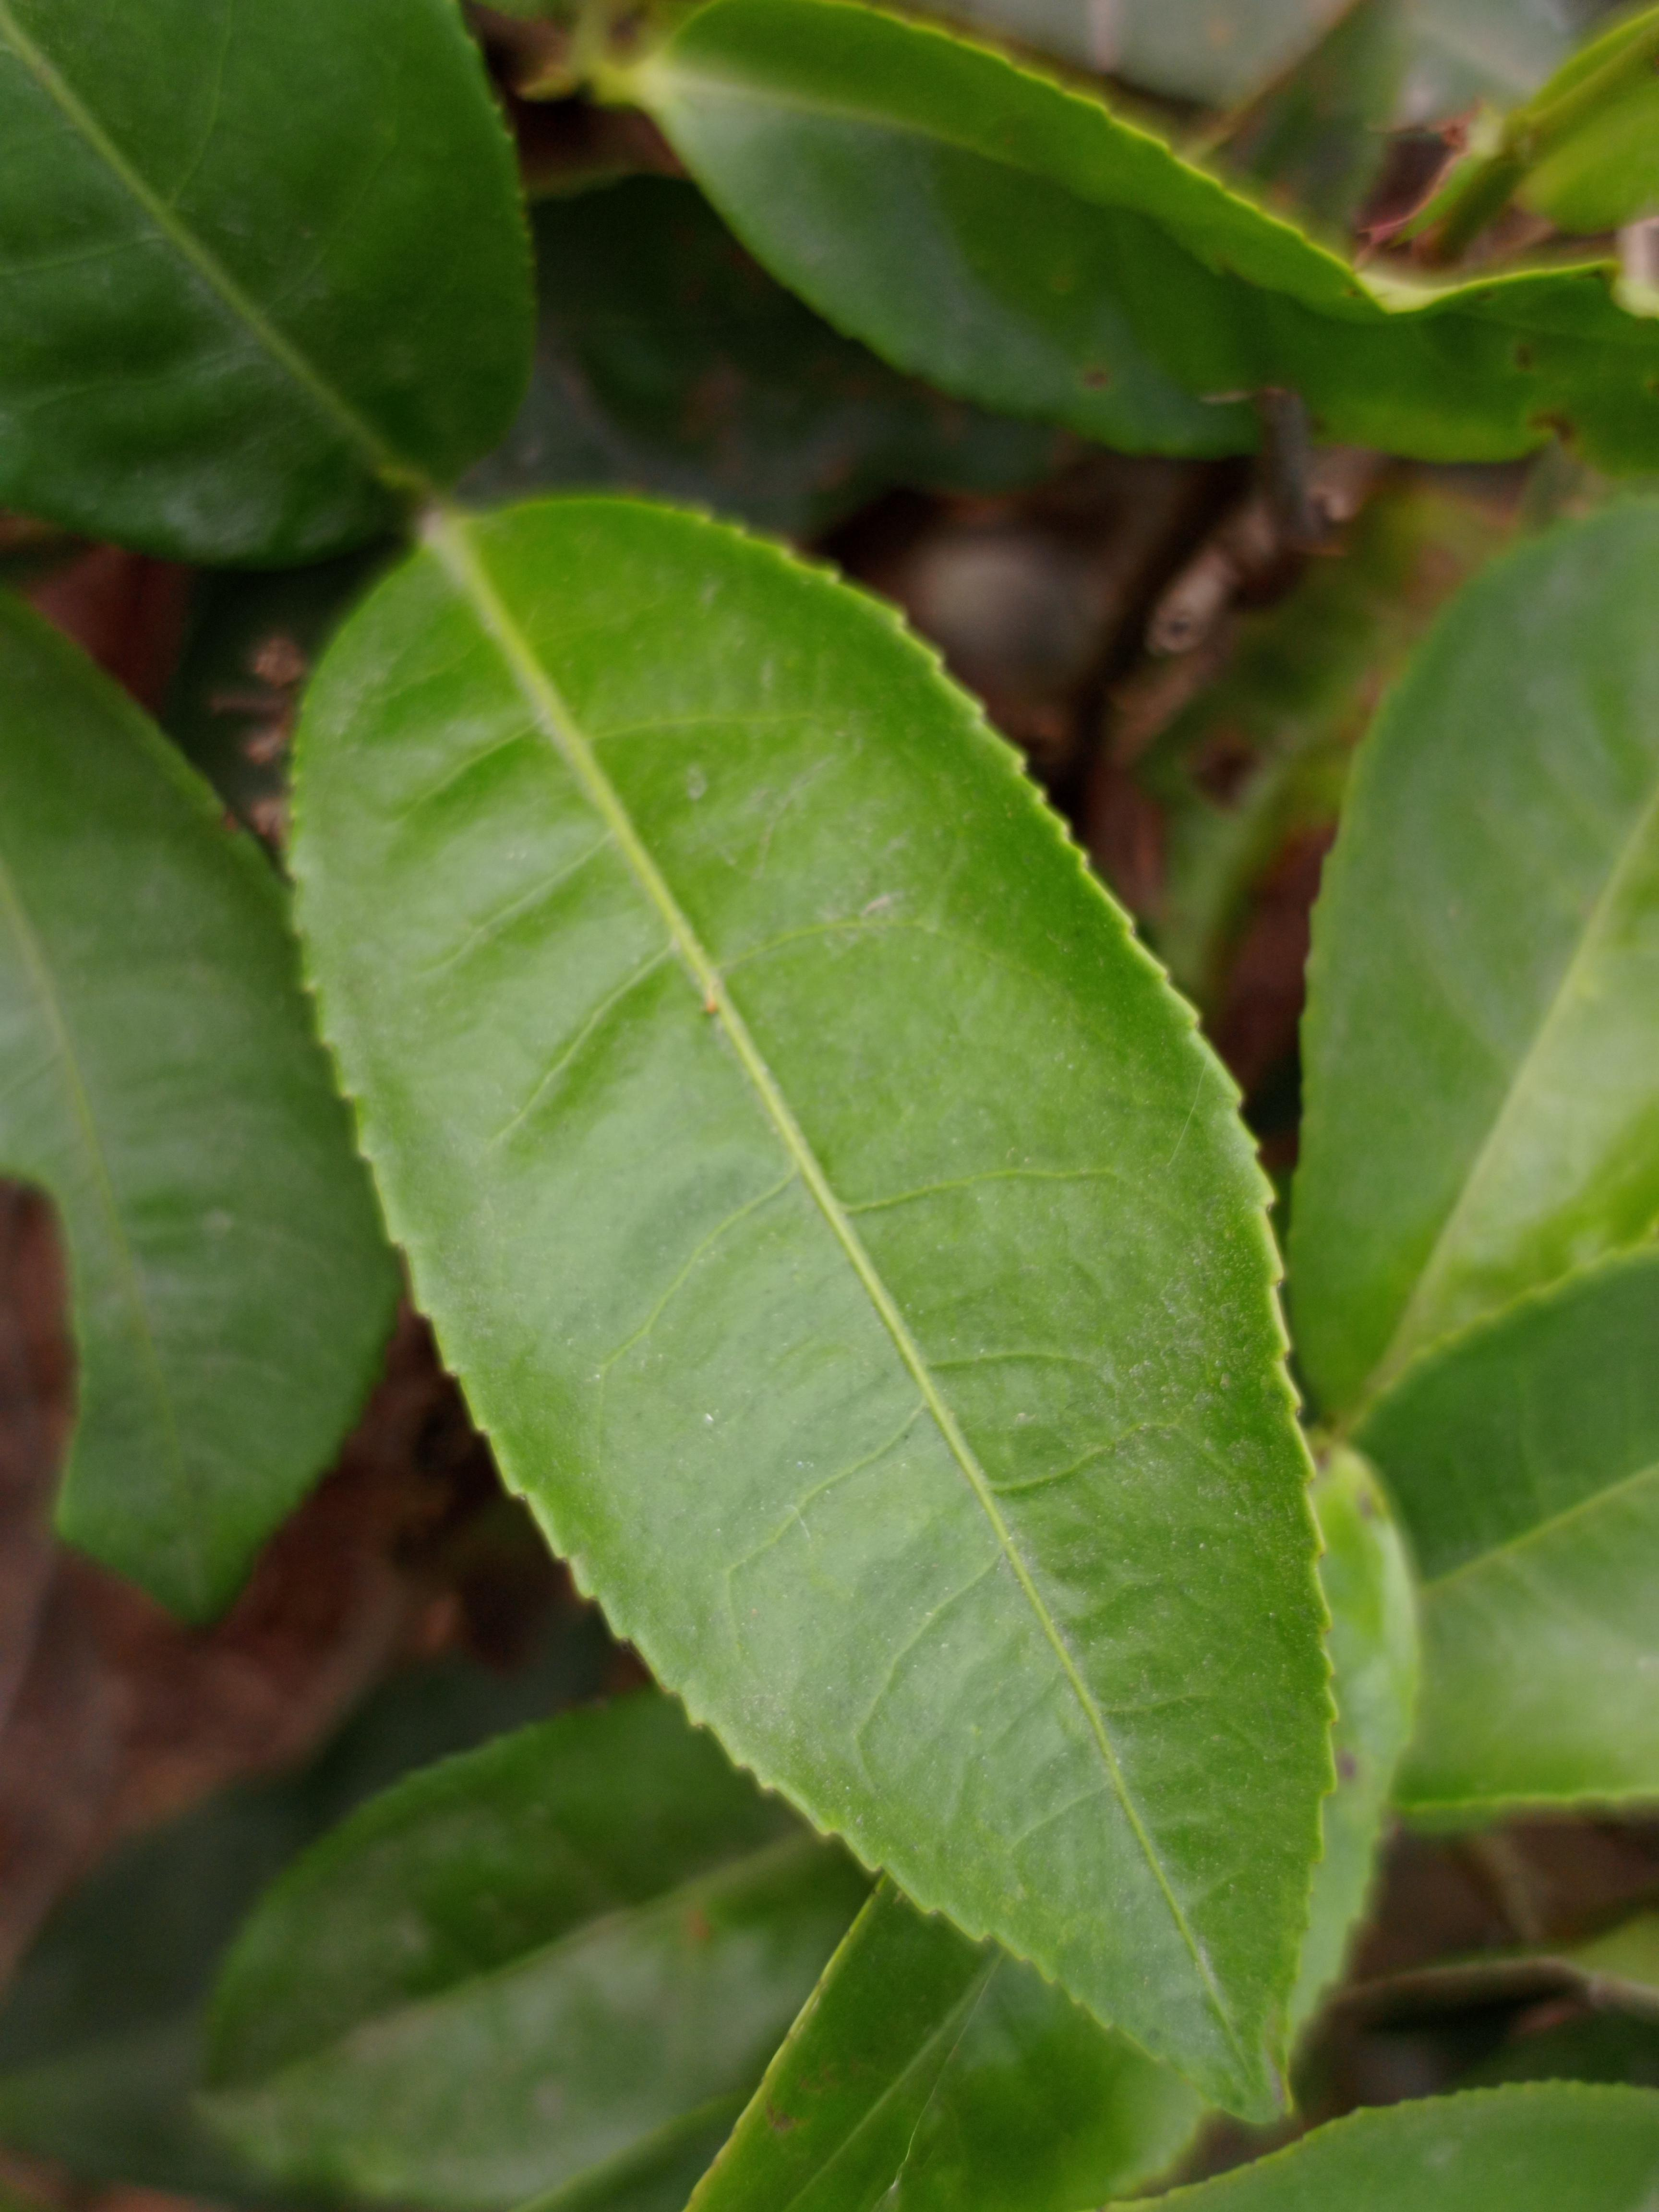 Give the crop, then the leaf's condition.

tea, healthy leaf
